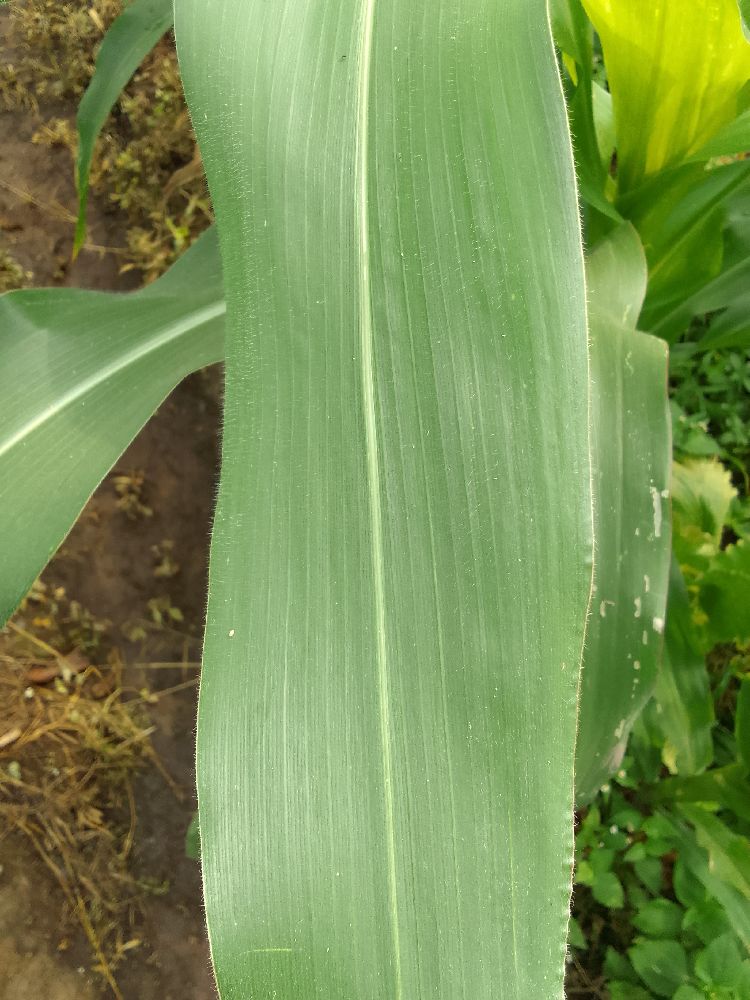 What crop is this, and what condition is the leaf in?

maize, healthy
